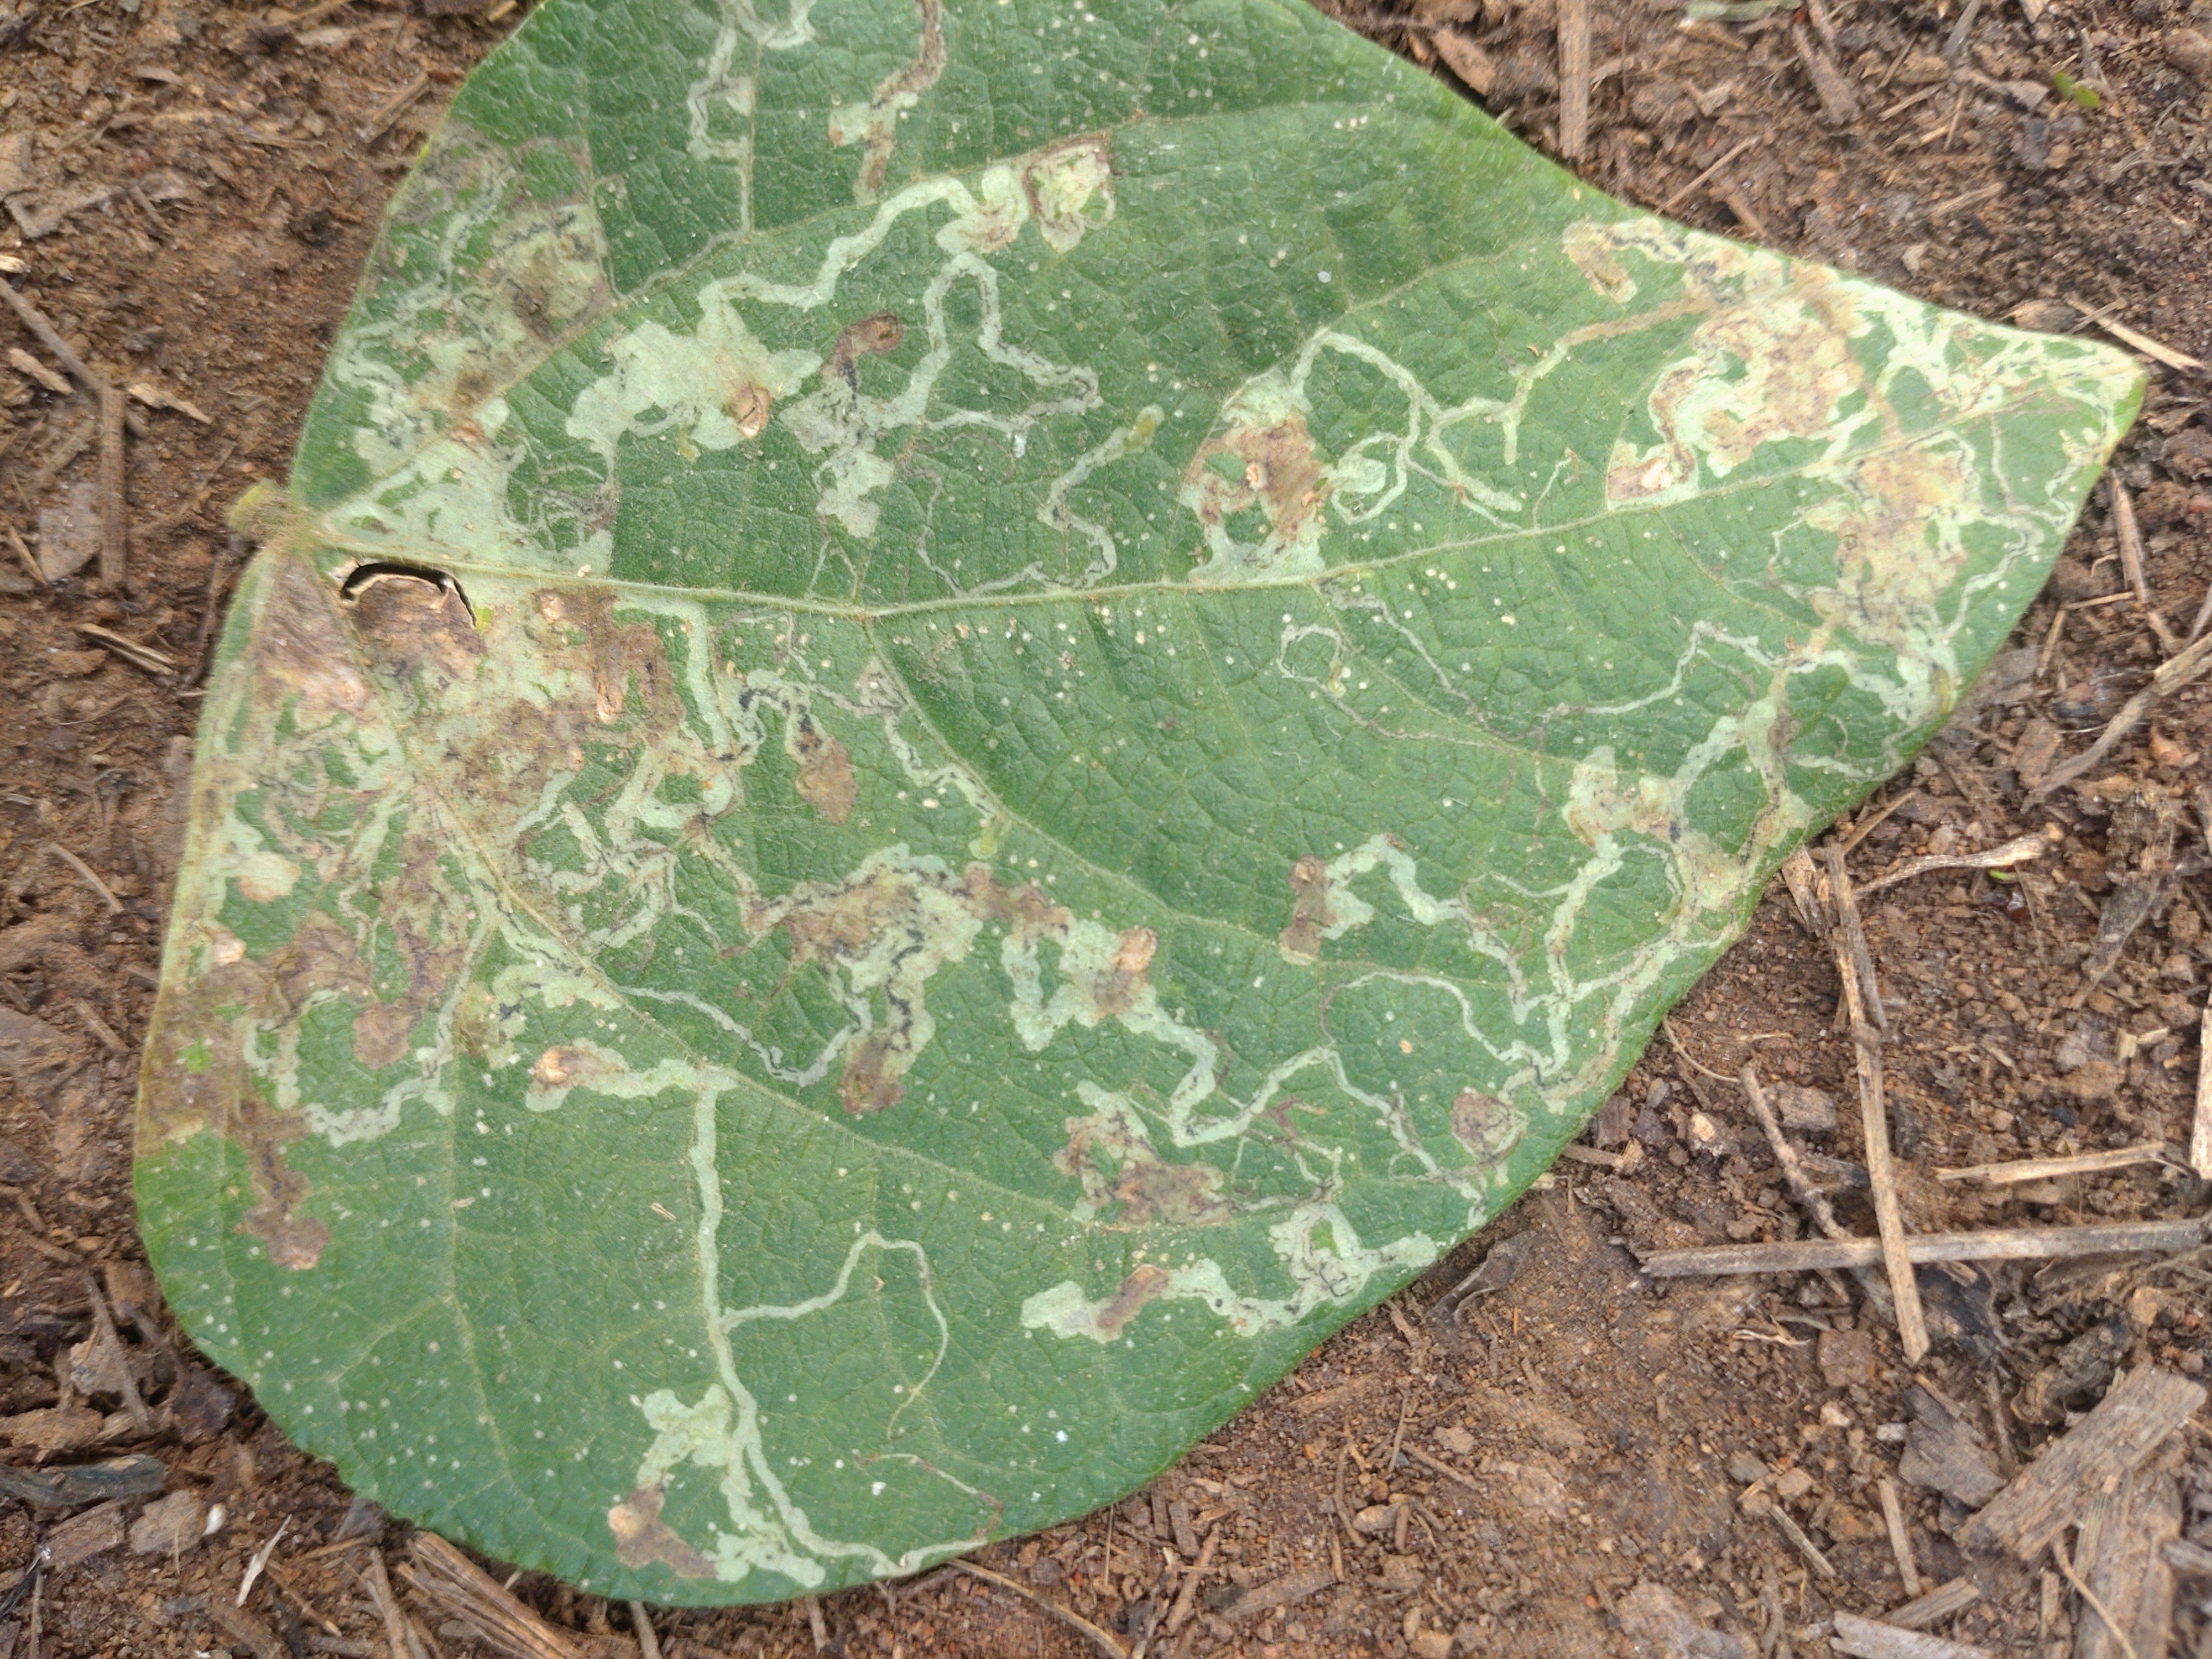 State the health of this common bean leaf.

anthracnose
